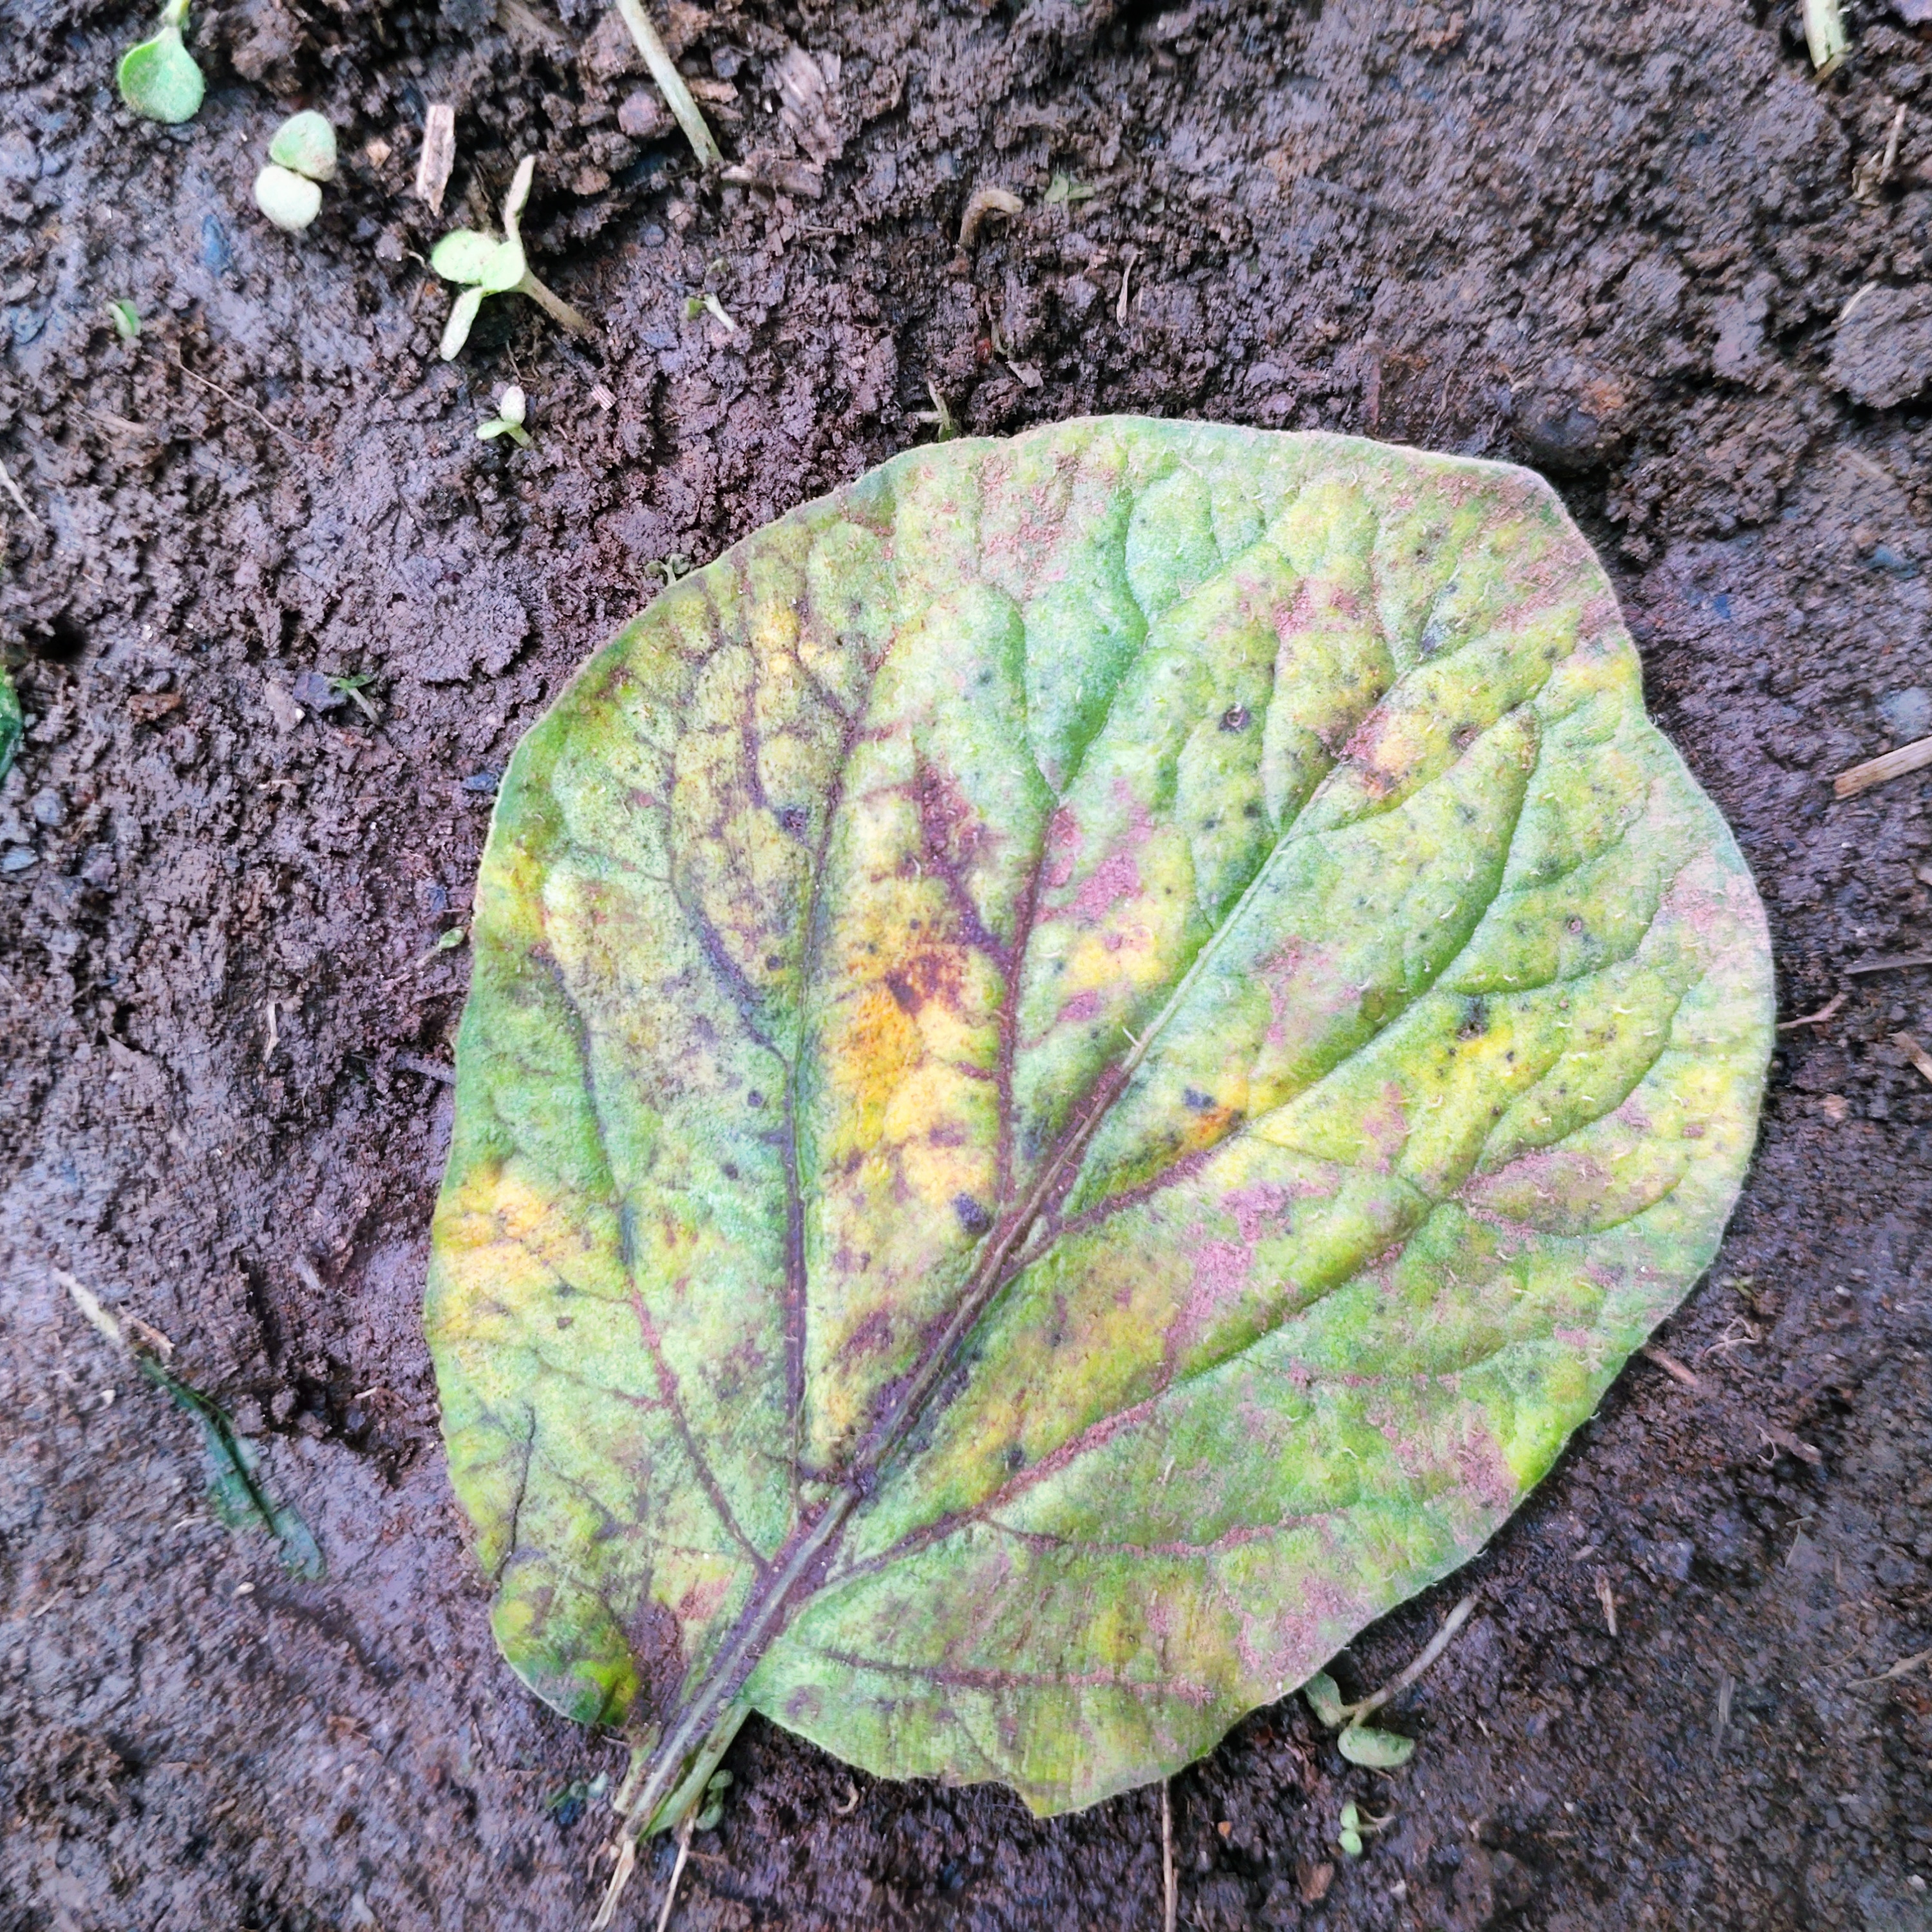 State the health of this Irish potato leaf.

late blight
